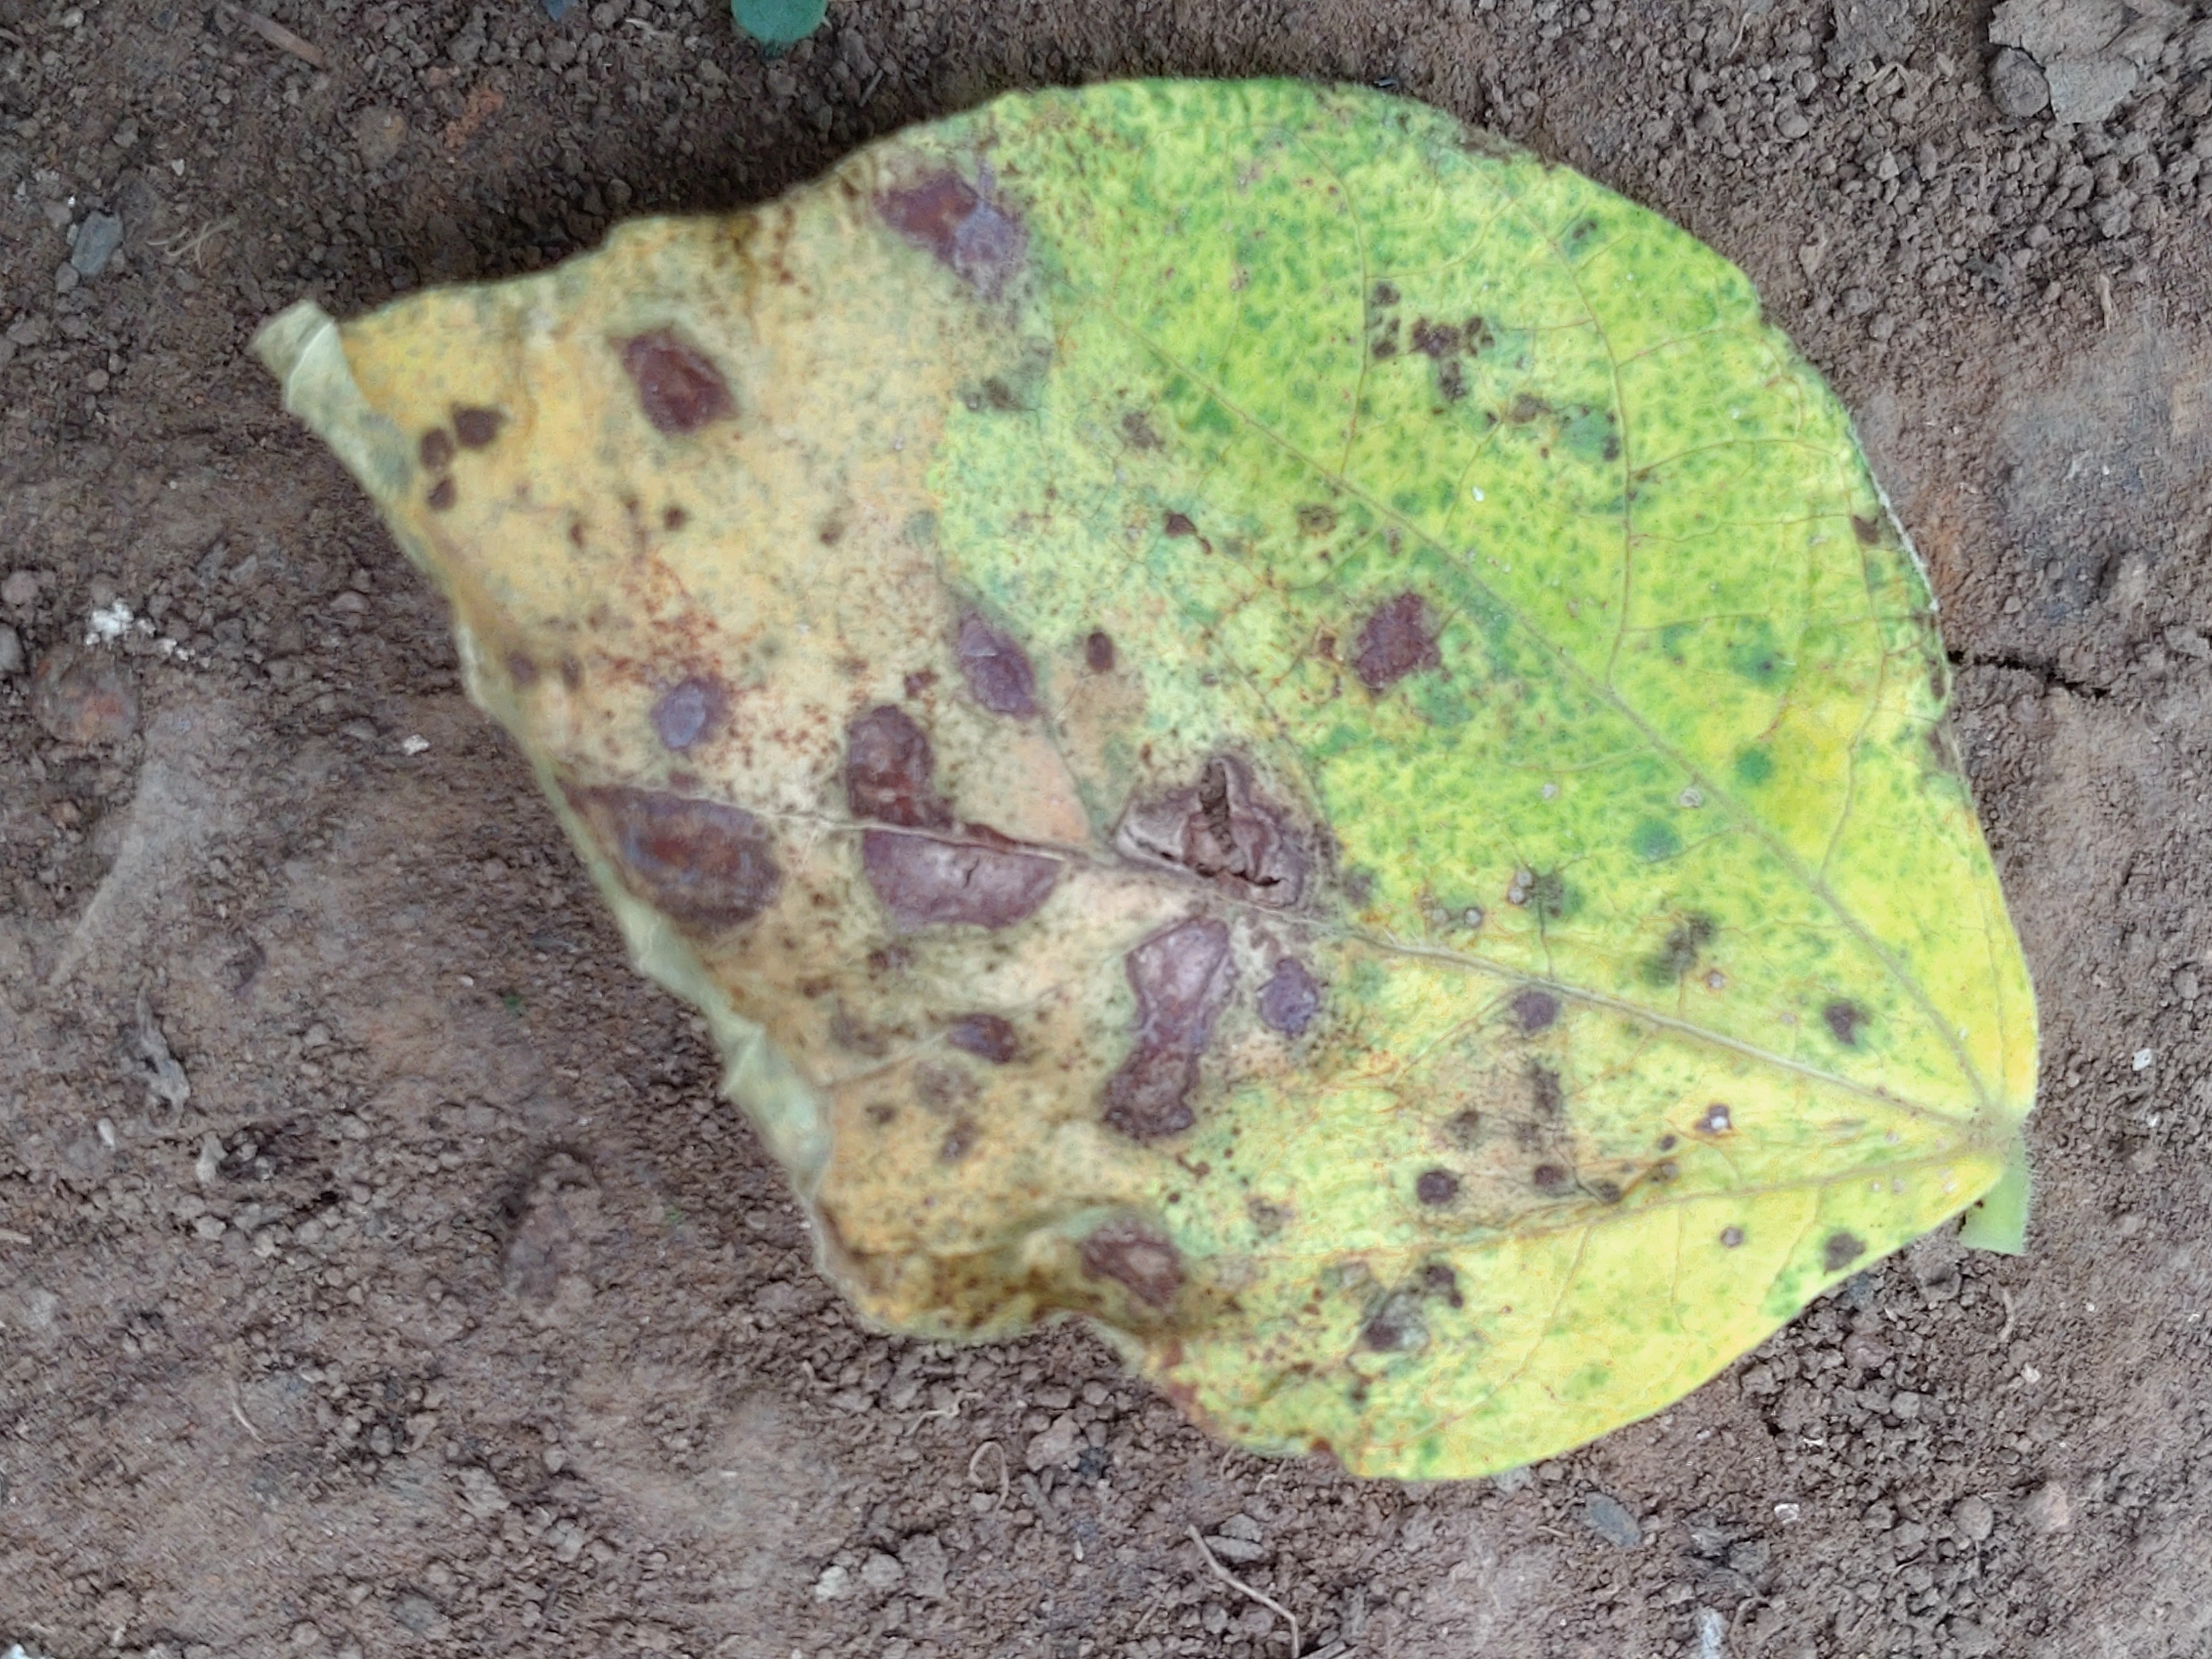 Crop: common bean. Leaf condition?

anthracnose
